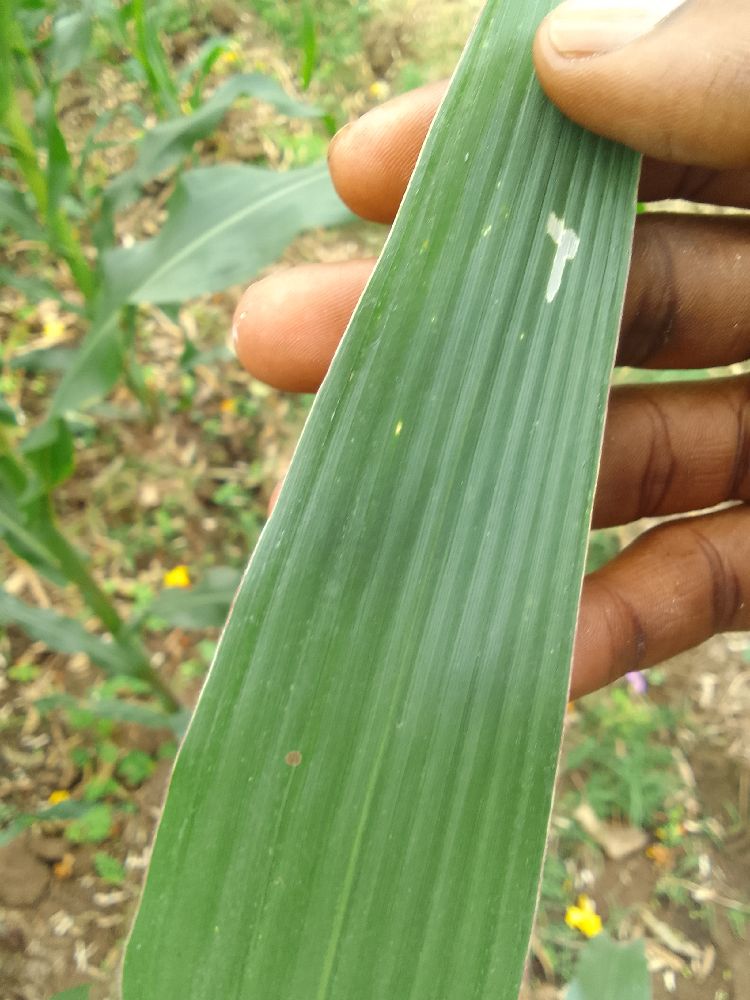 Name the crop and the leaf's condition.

maize, healthy
